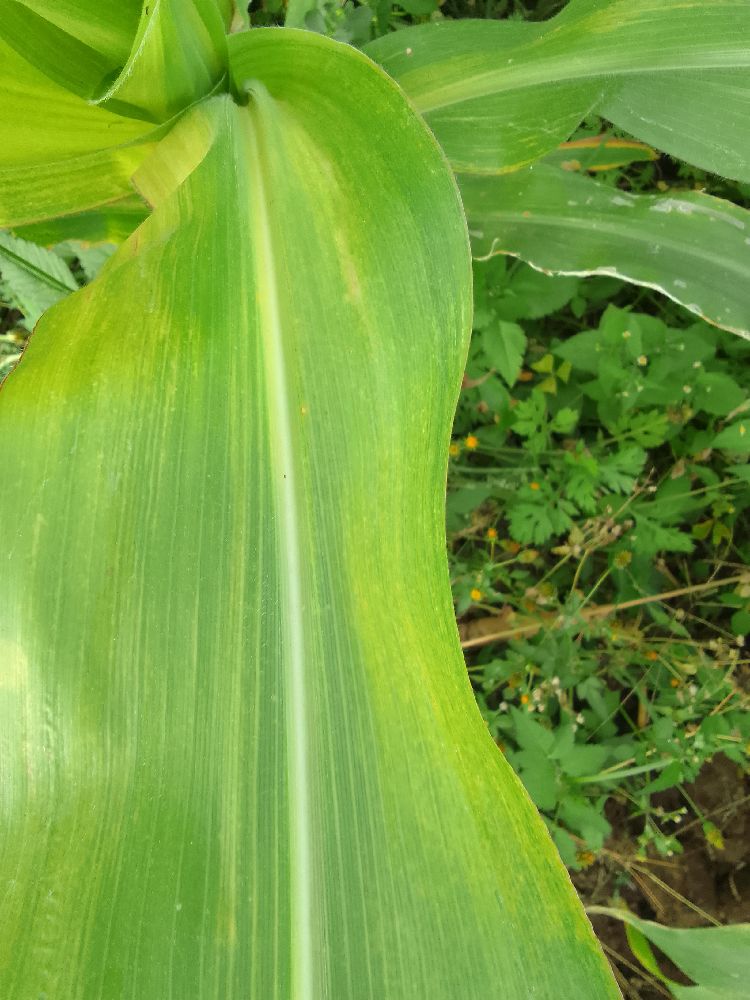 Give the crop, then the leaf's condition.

maize, maize lethal necrosis
